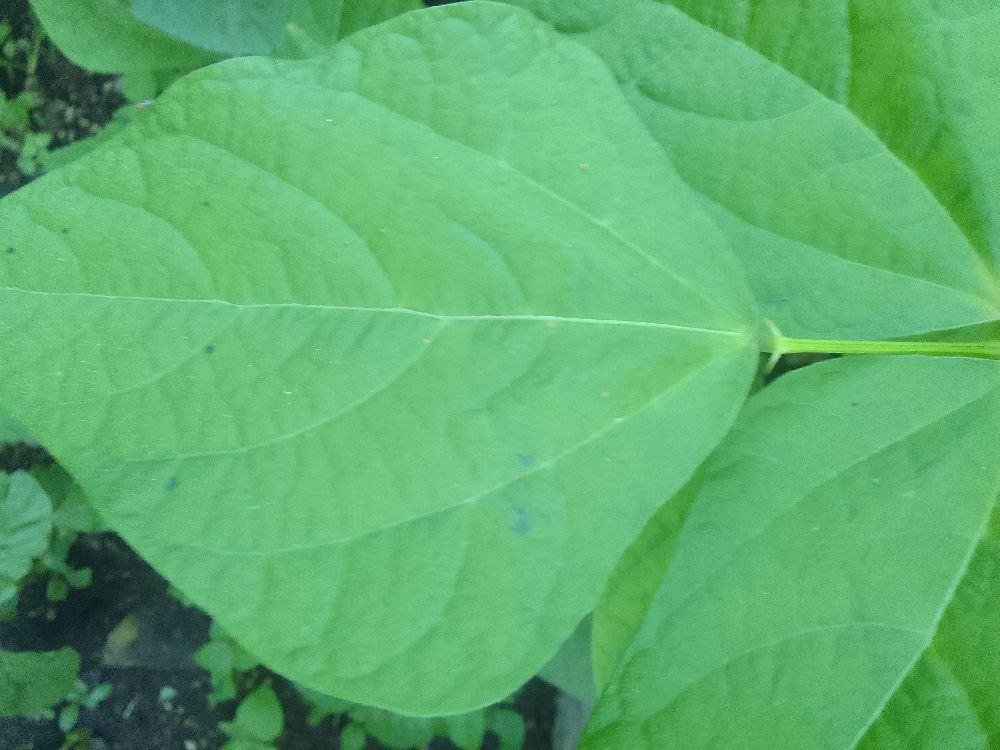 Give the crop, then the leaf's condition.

common bean, healthy
